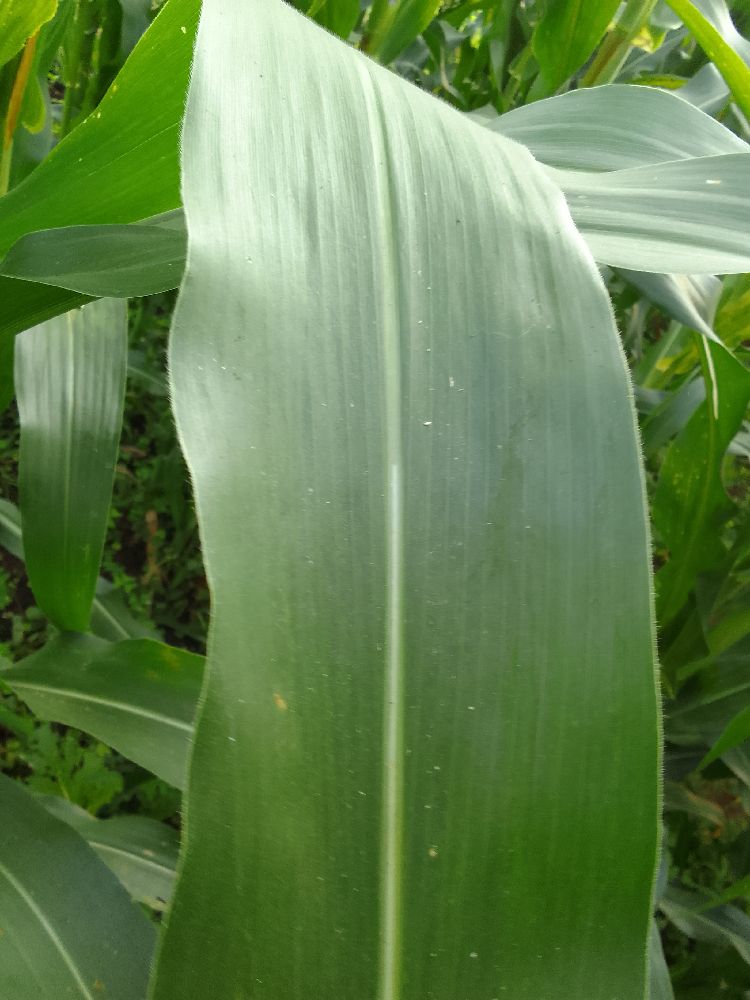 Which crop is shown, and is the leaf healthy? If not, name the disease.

maize, healthy
